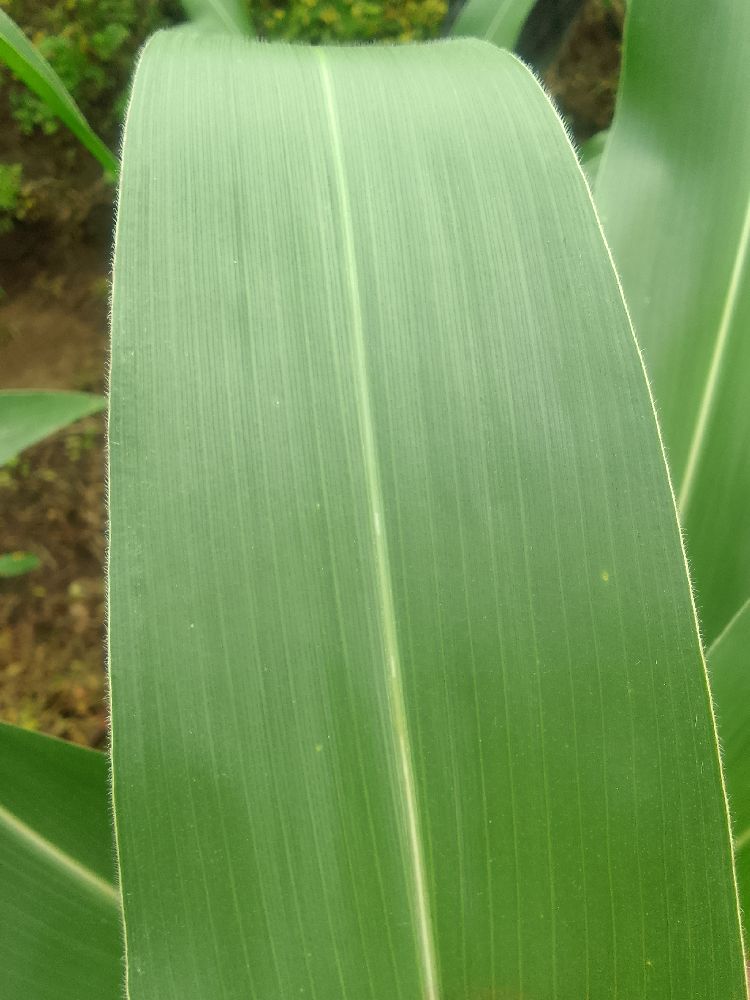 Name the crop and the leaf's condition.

maize, healthy
